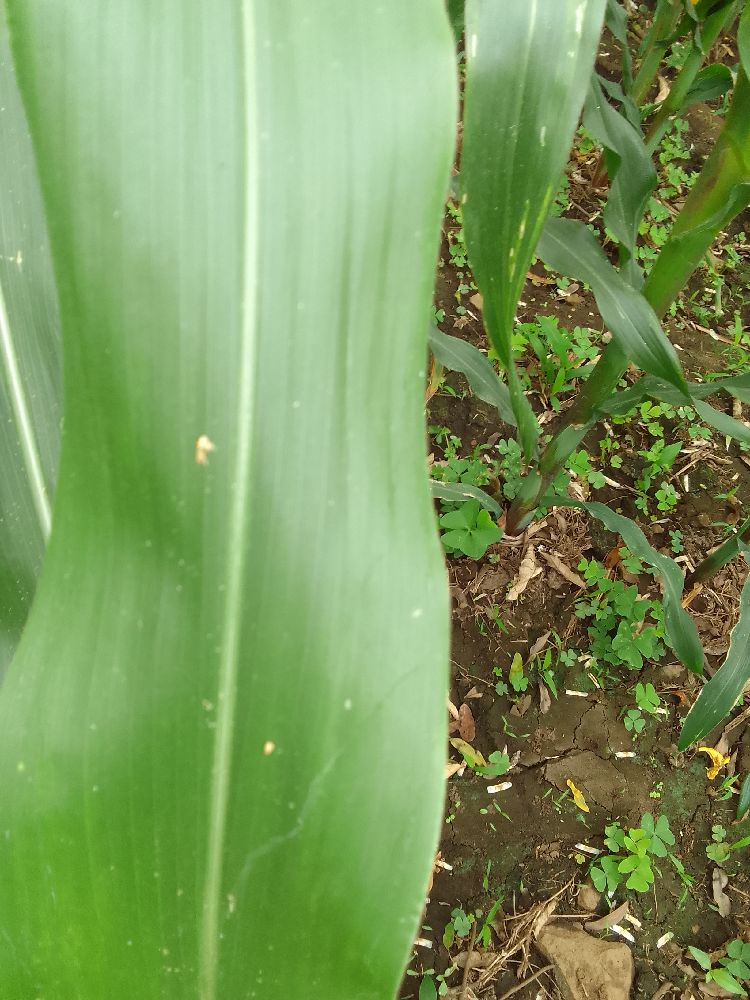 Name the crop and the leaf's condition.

maize, healthy
